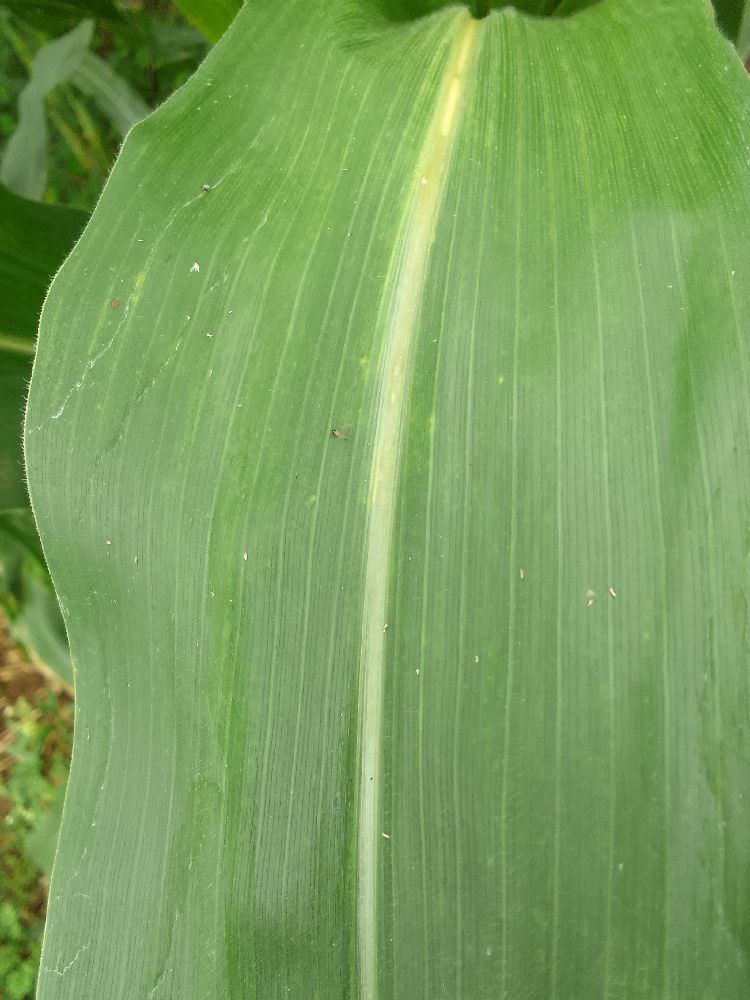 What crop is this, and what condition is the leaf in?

maize, healthy
